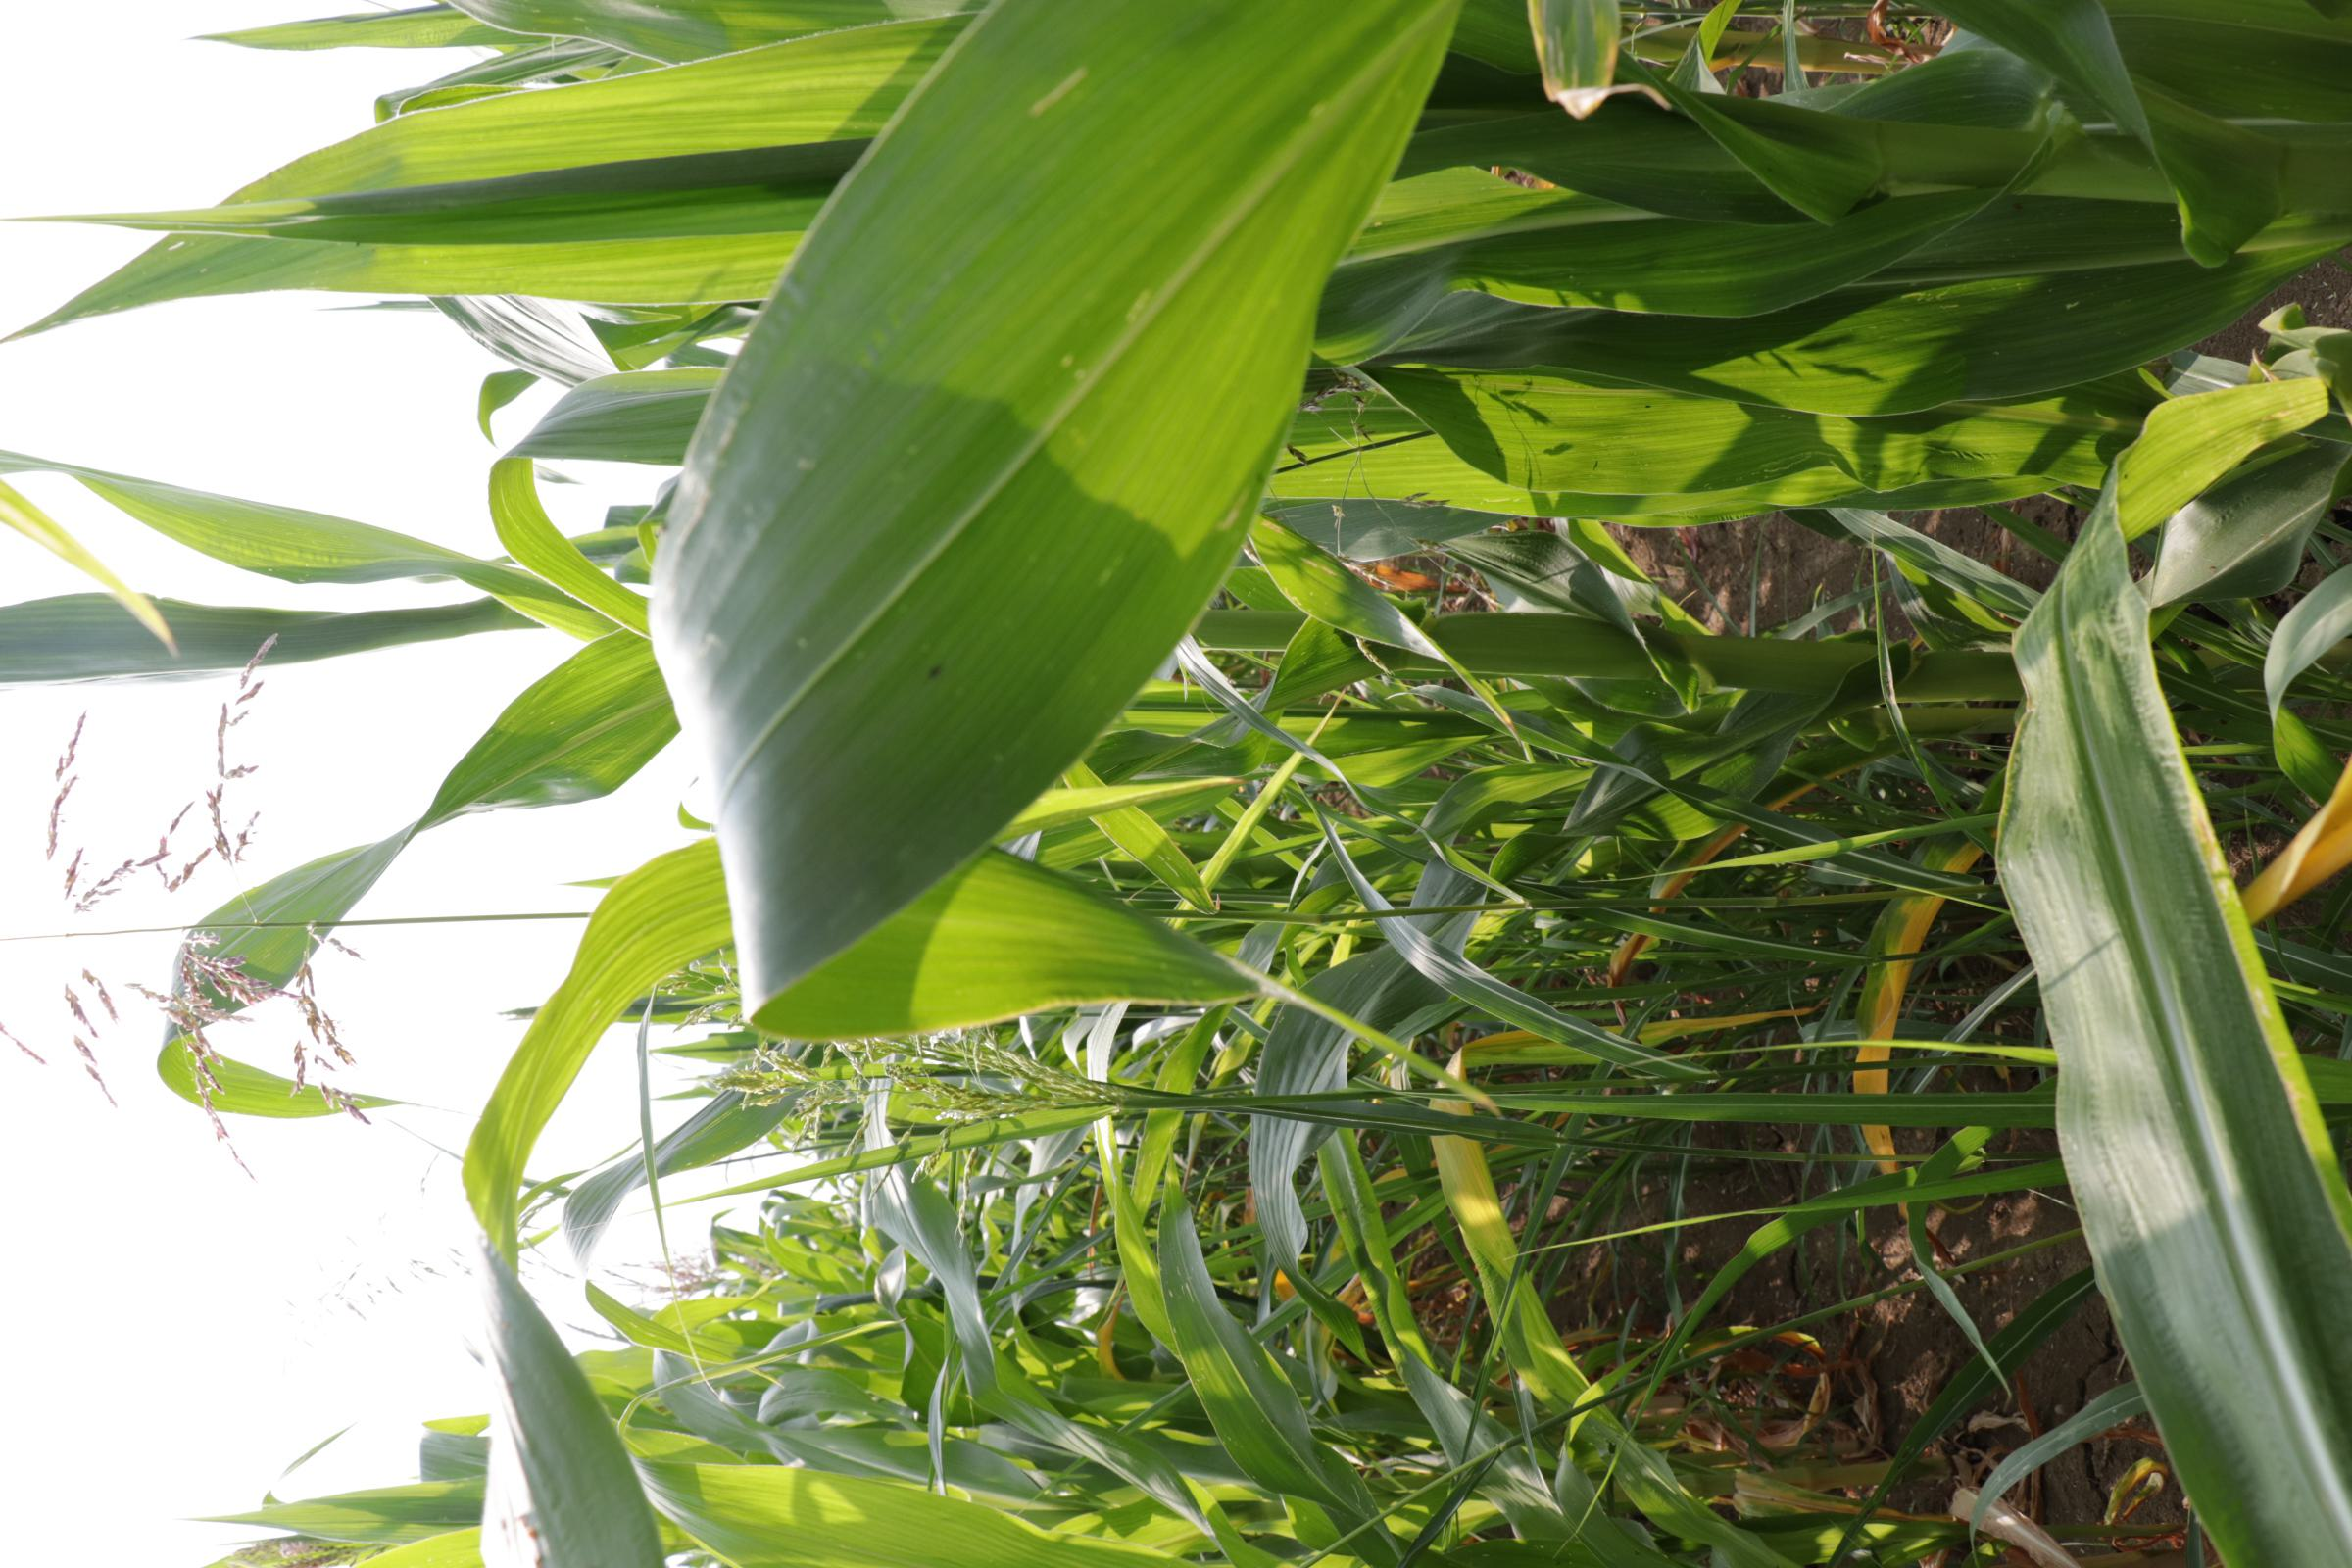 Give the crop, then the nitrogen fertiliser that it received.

maize, full nitrogen fertilisation
